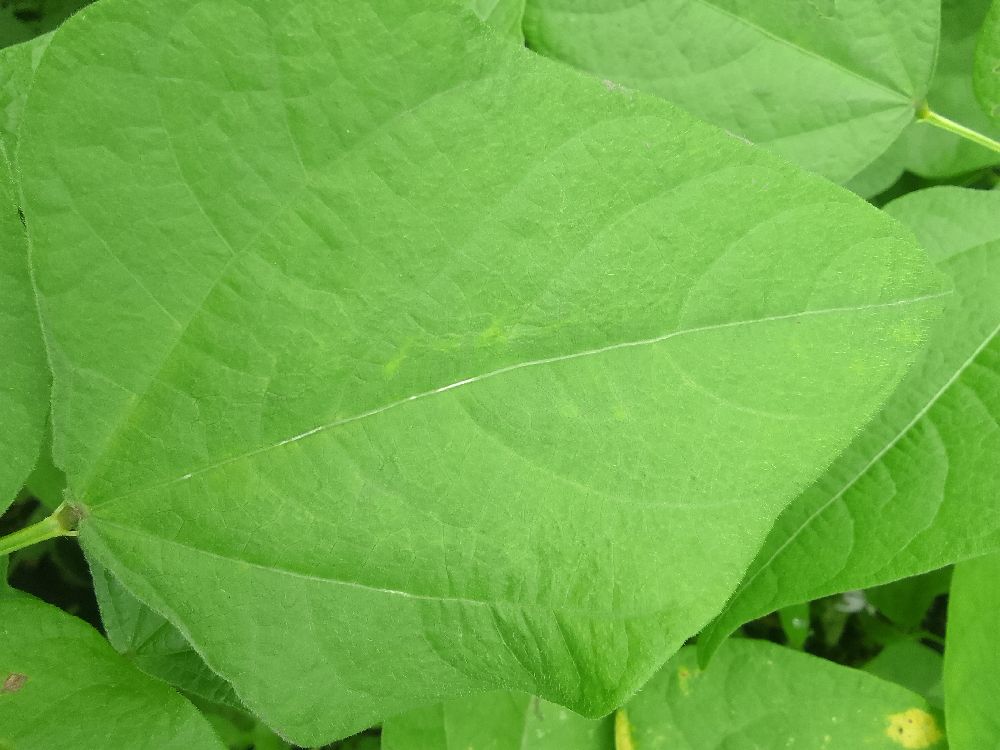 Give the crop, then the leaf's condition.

common bean, healthy
